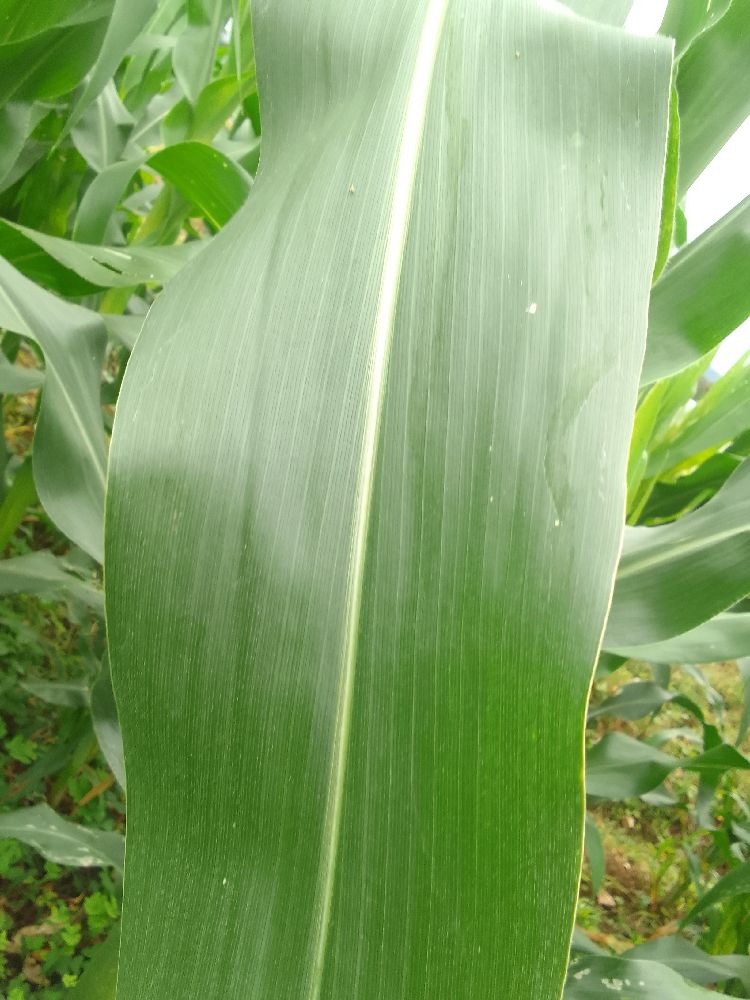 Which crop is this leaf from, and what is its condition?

maize, healthy
